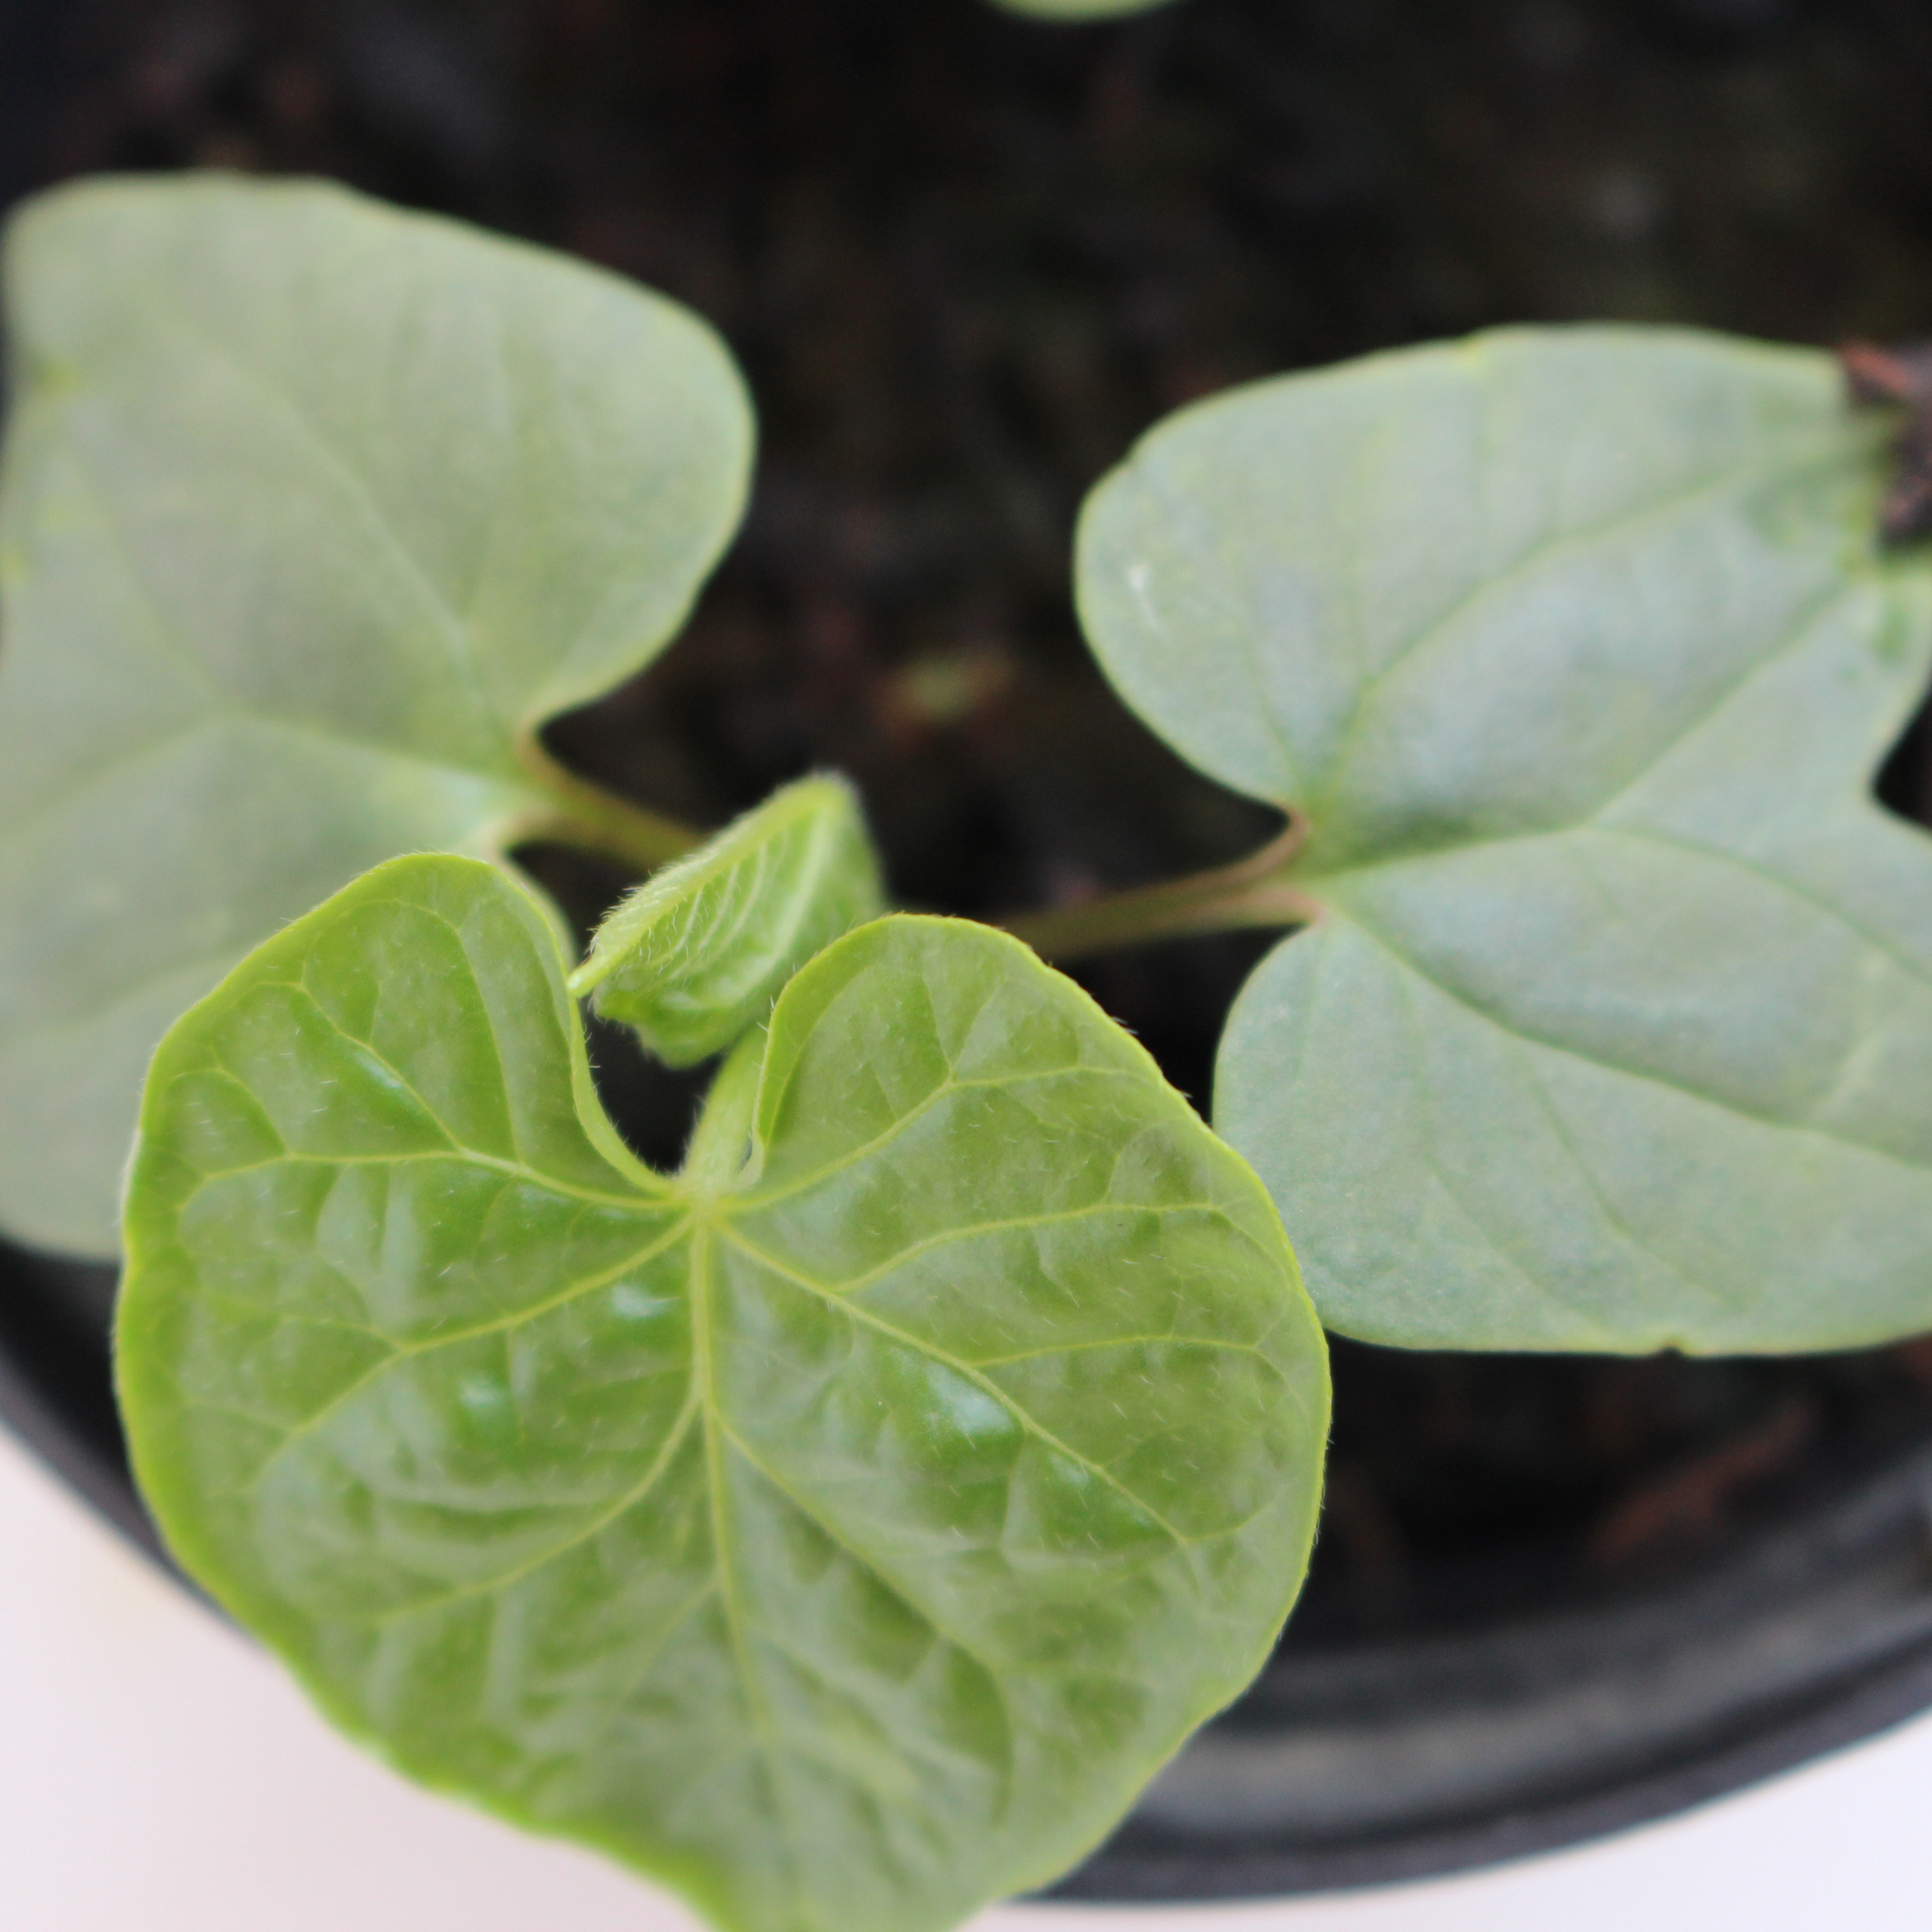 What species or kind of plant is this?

Convolvulus arvensis
